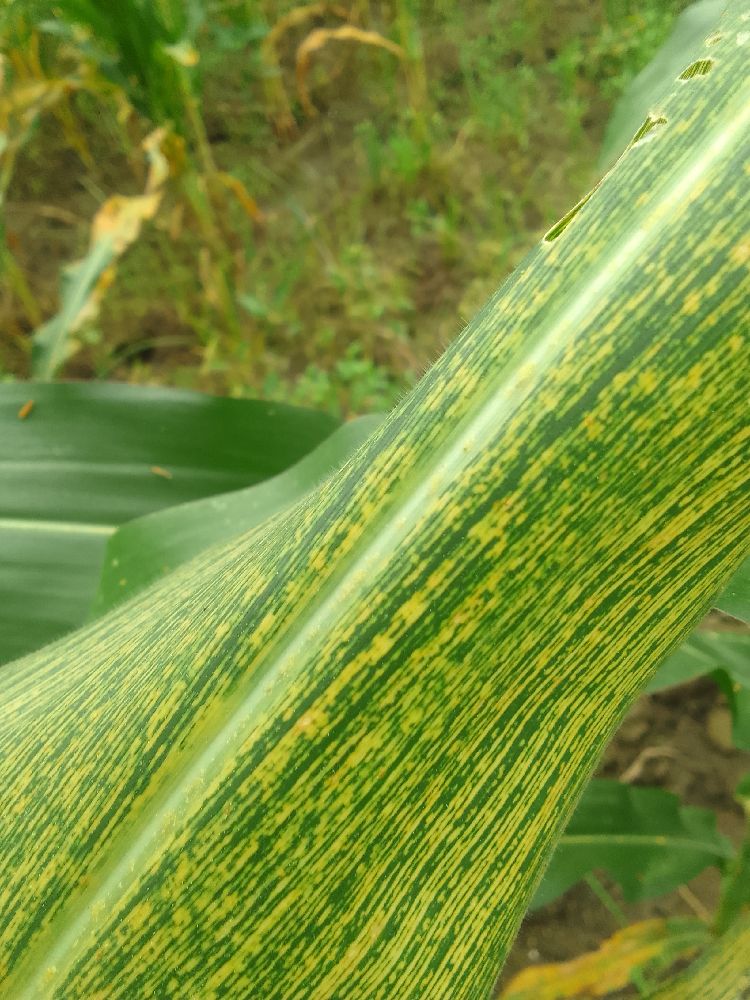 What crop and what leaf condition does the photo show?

maize, maize streak virus
